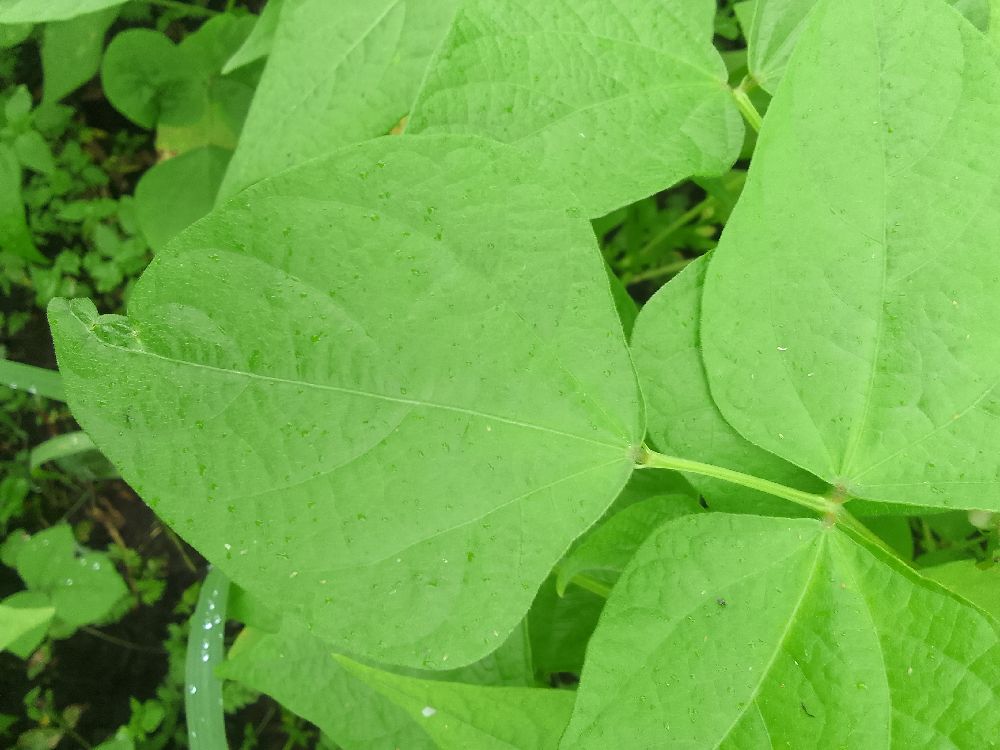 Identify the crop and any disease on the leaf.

common bean, healthy
